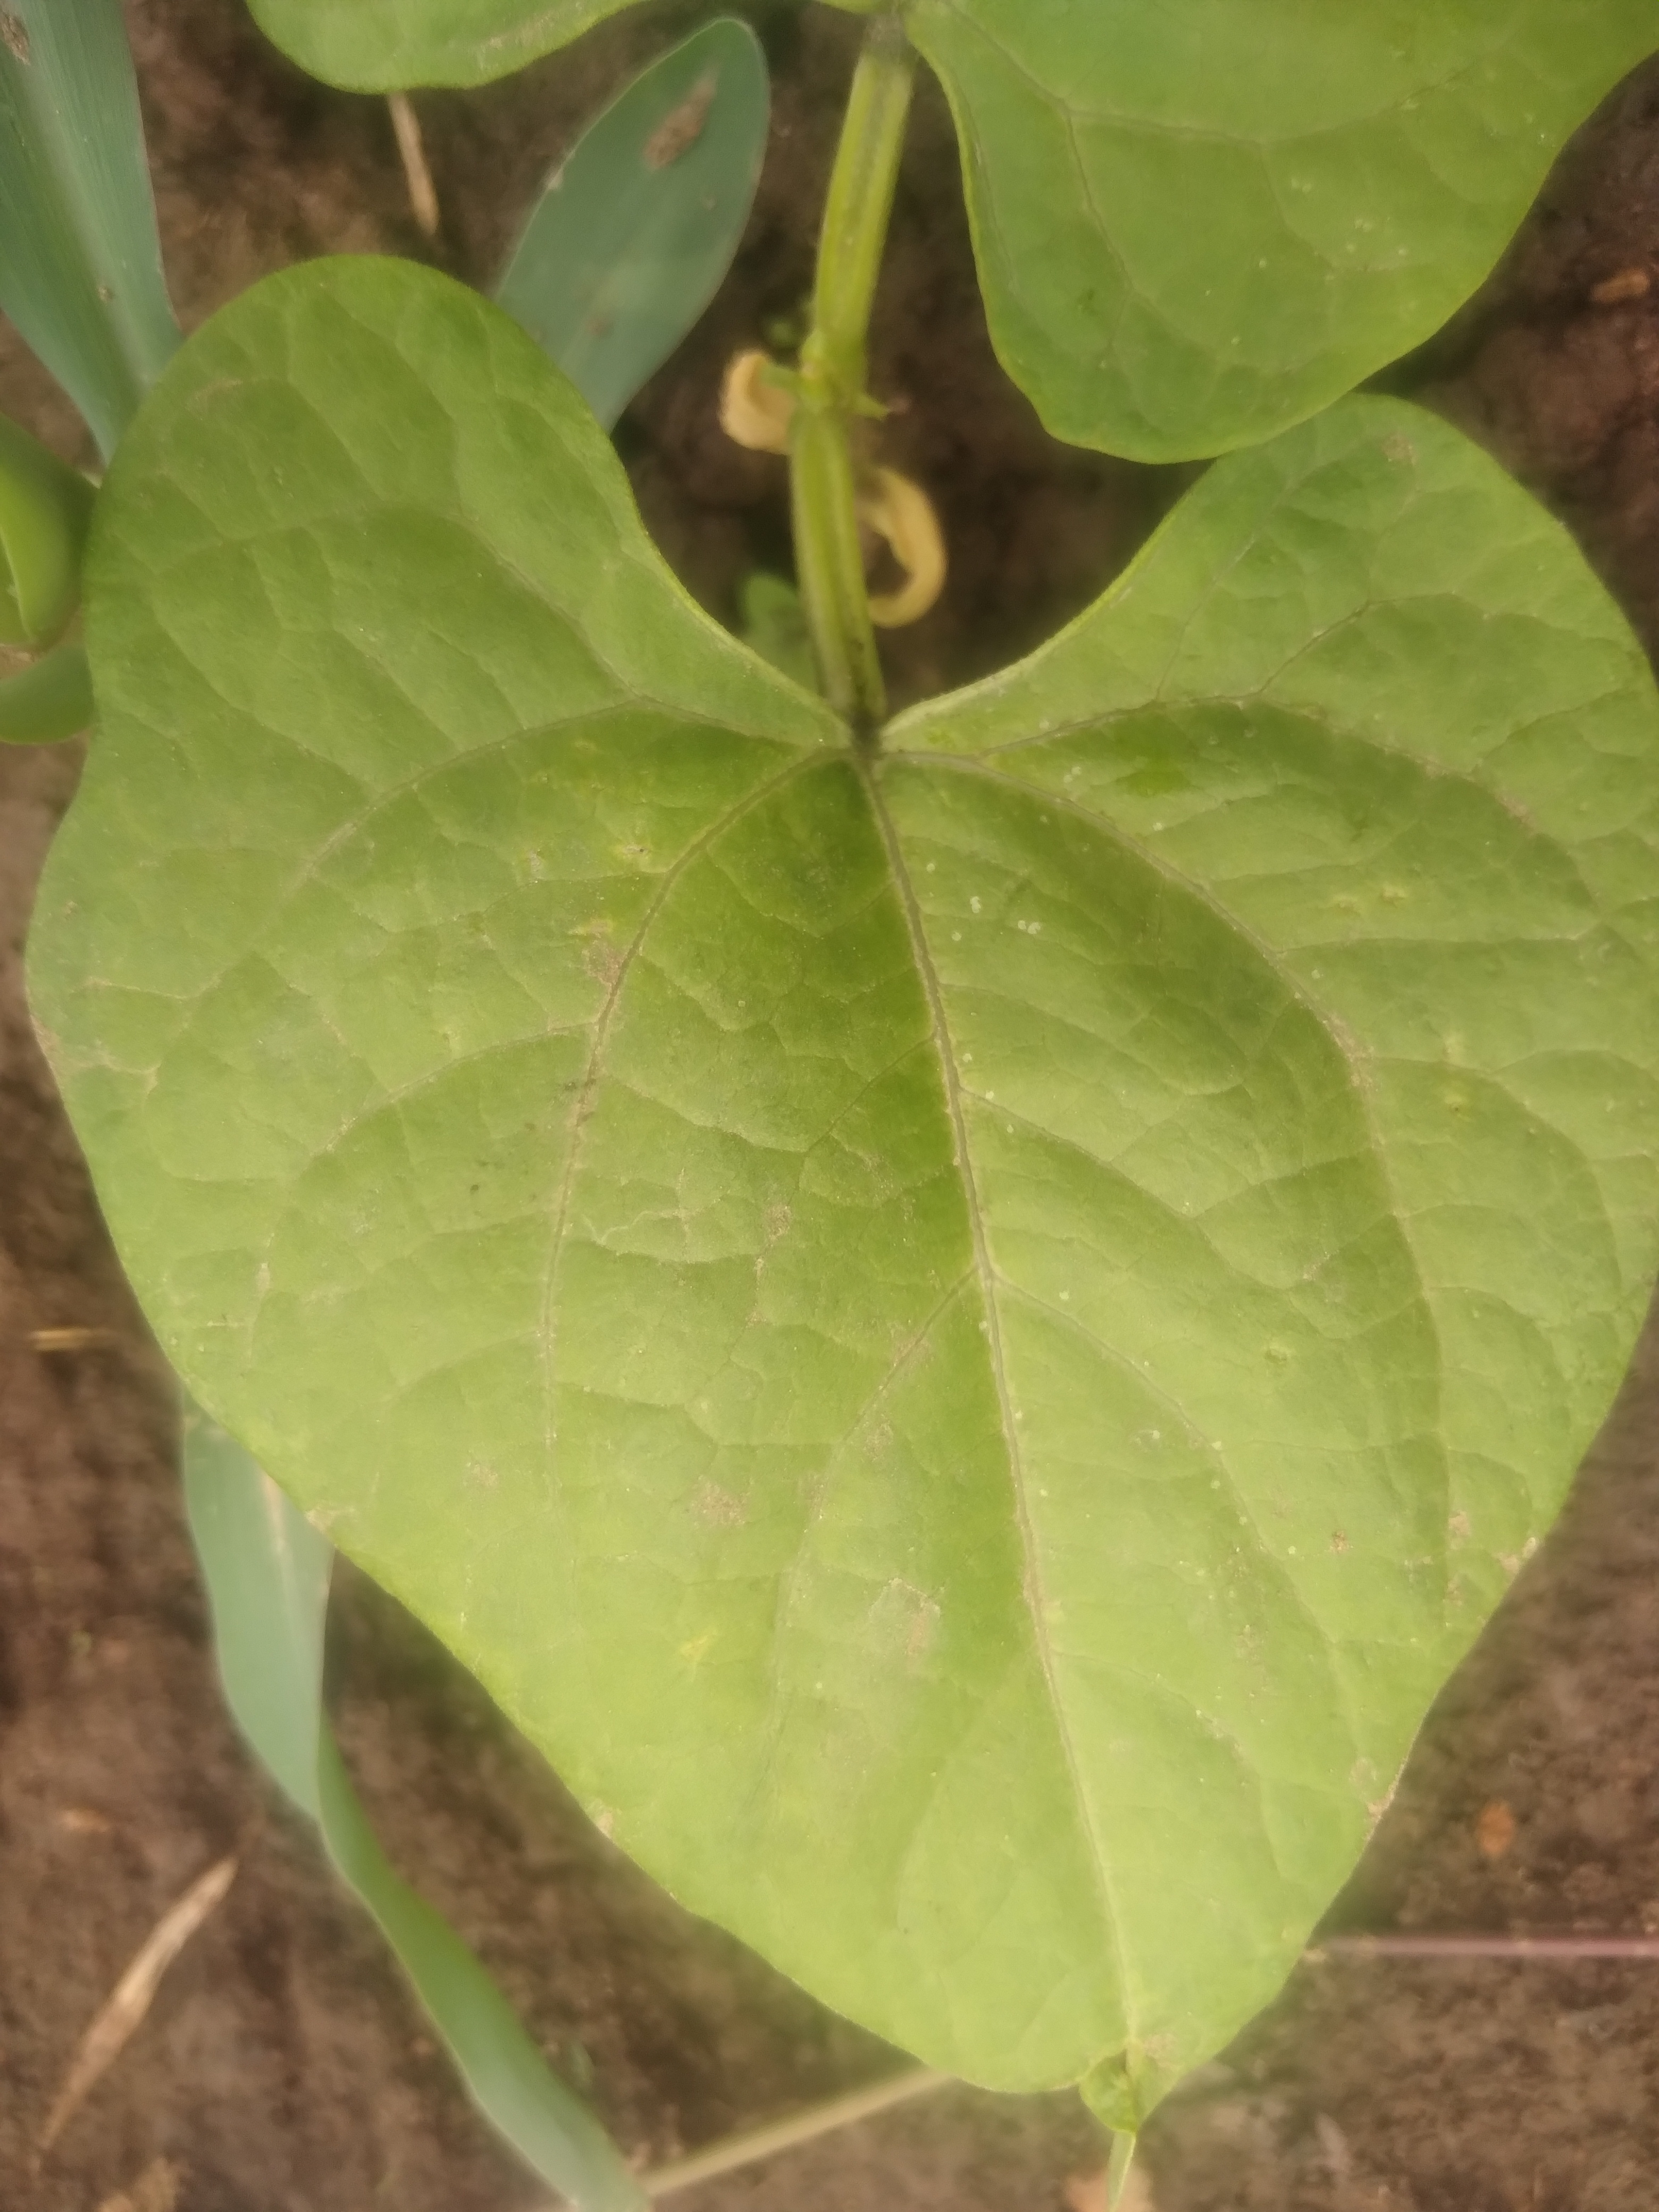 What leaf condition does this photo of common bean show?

healthy
